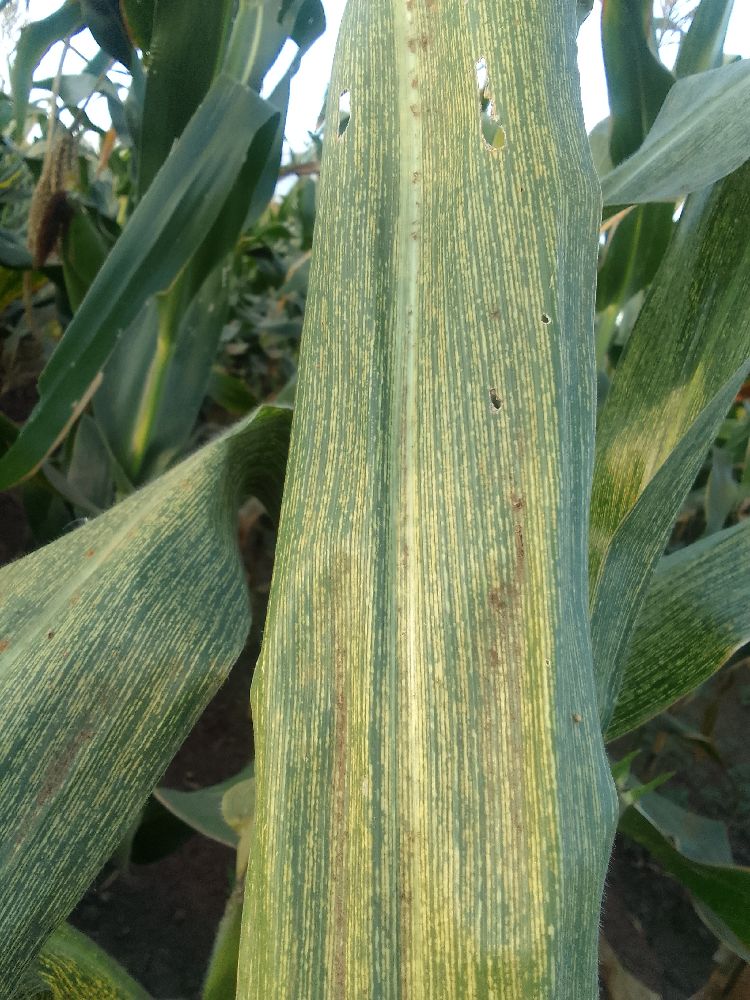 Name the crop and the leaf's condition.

maize, maize streak virus
